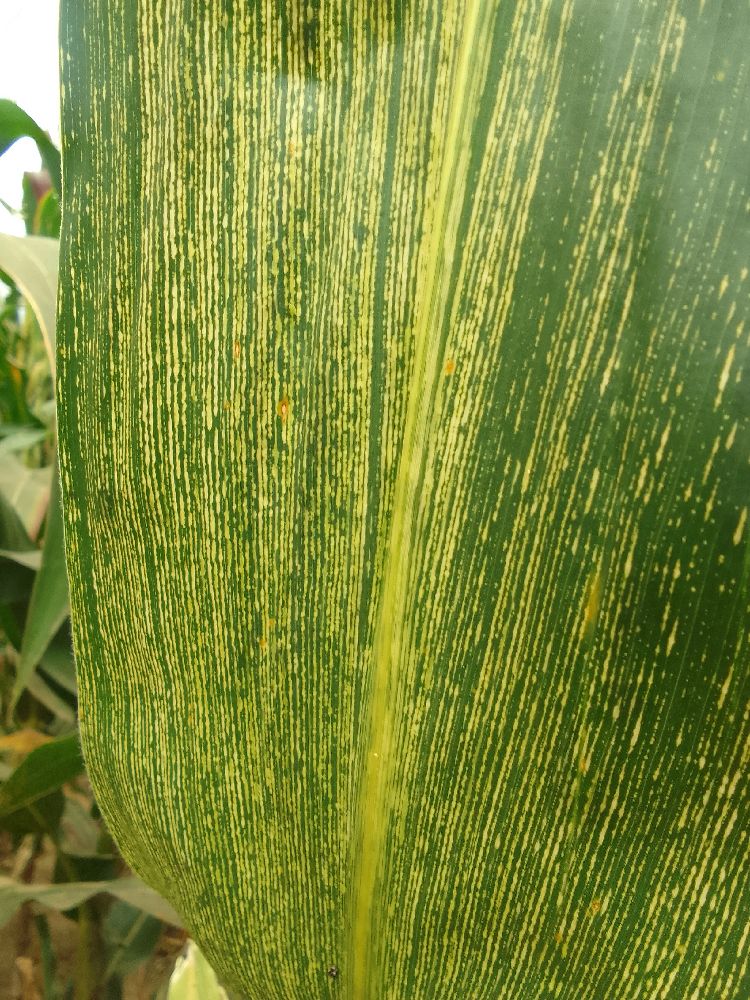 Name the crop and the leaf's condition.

maize, maize streak virus
